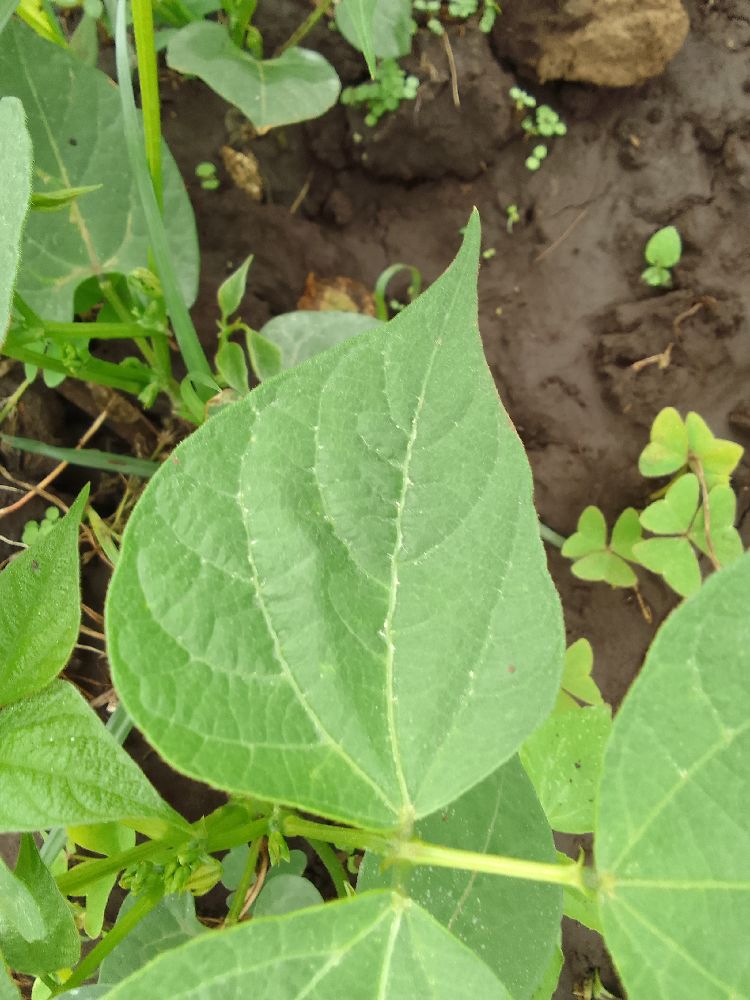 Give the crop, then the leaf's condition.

common bean, healthy
